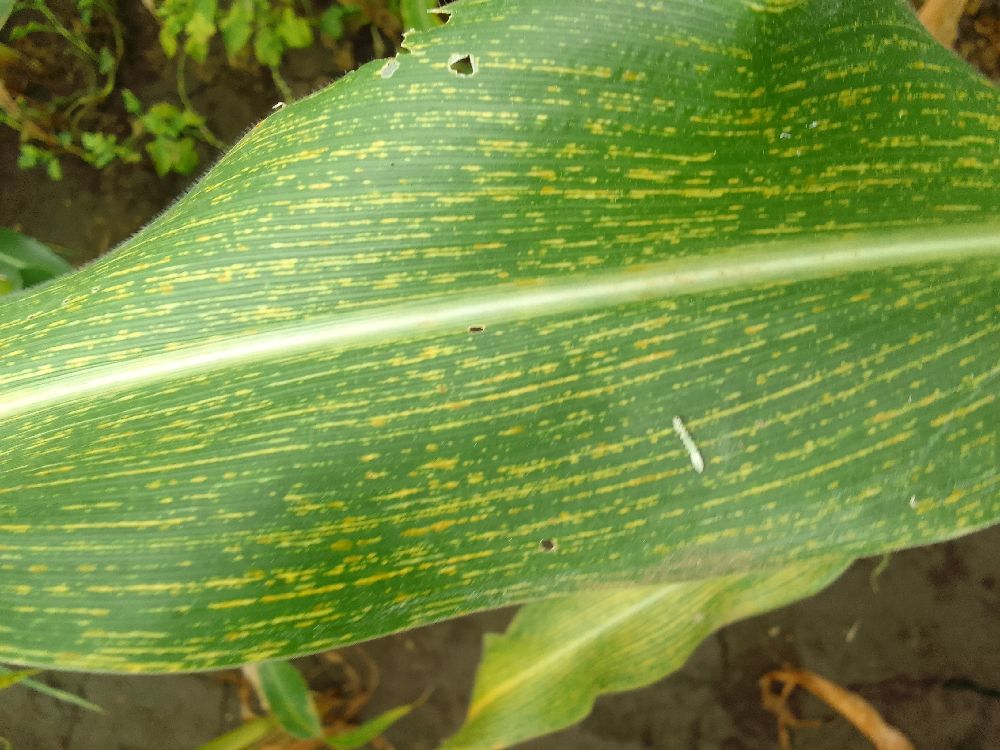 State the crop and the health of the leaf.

maize, maize streak virus
